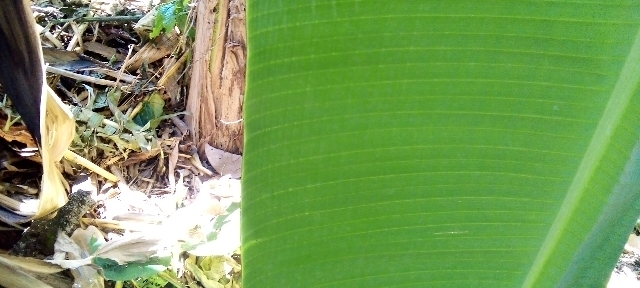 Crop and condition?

banana, healthy
